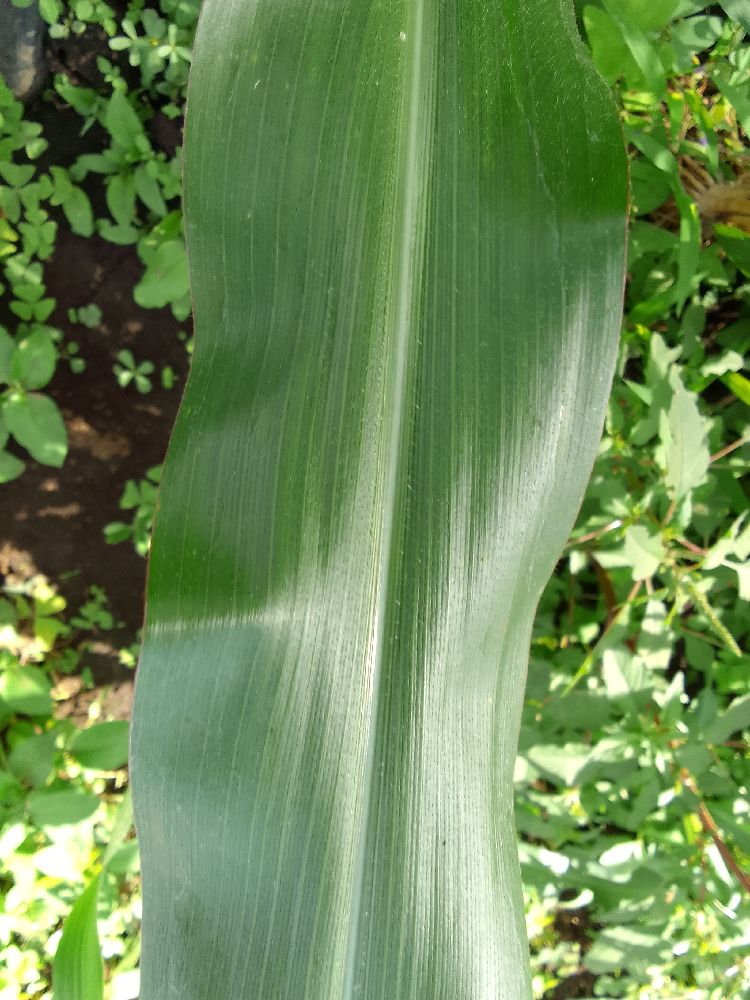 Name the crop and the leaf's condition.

maize, healthy
